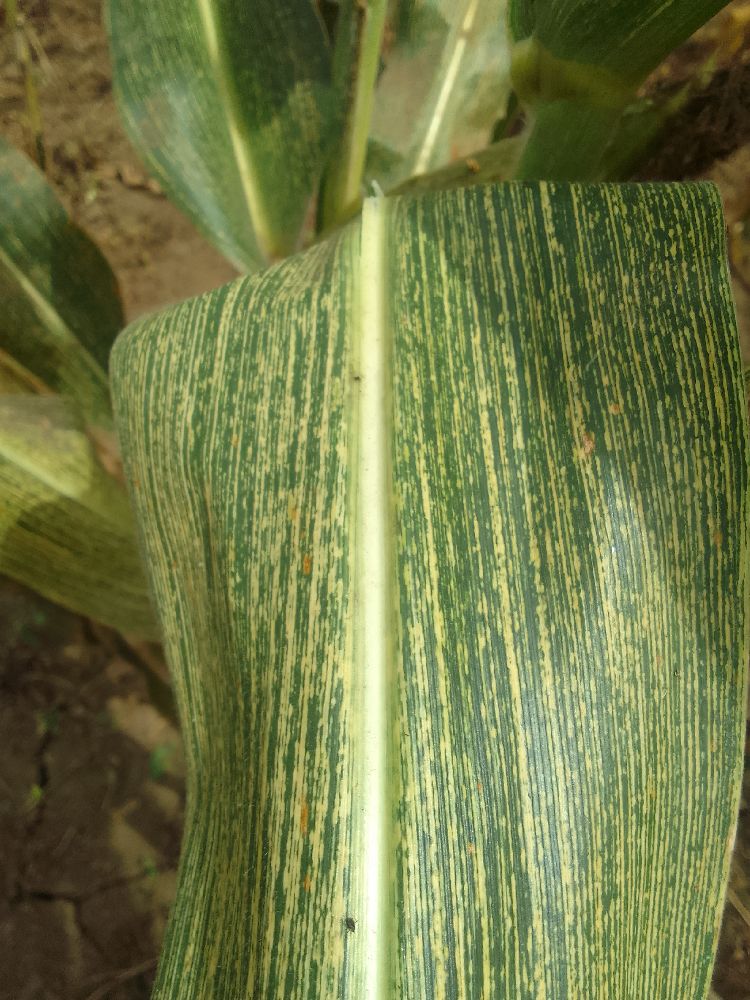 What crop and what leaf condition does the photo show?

maize, maize streak virus
